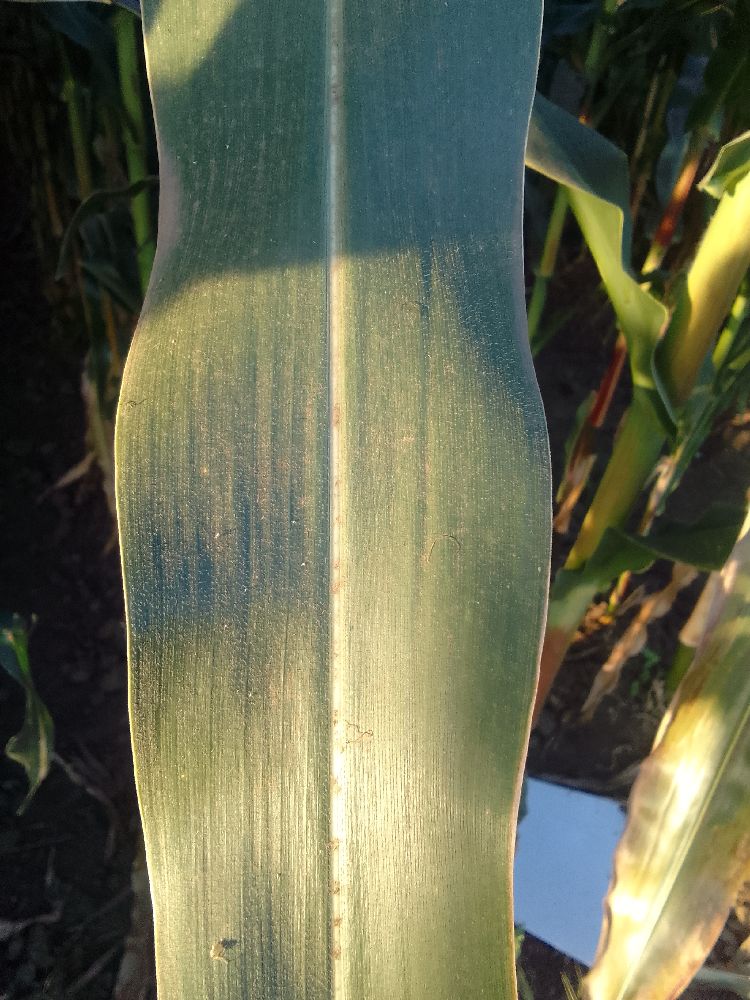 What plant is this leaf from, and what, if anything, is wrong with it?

maize, healthy
